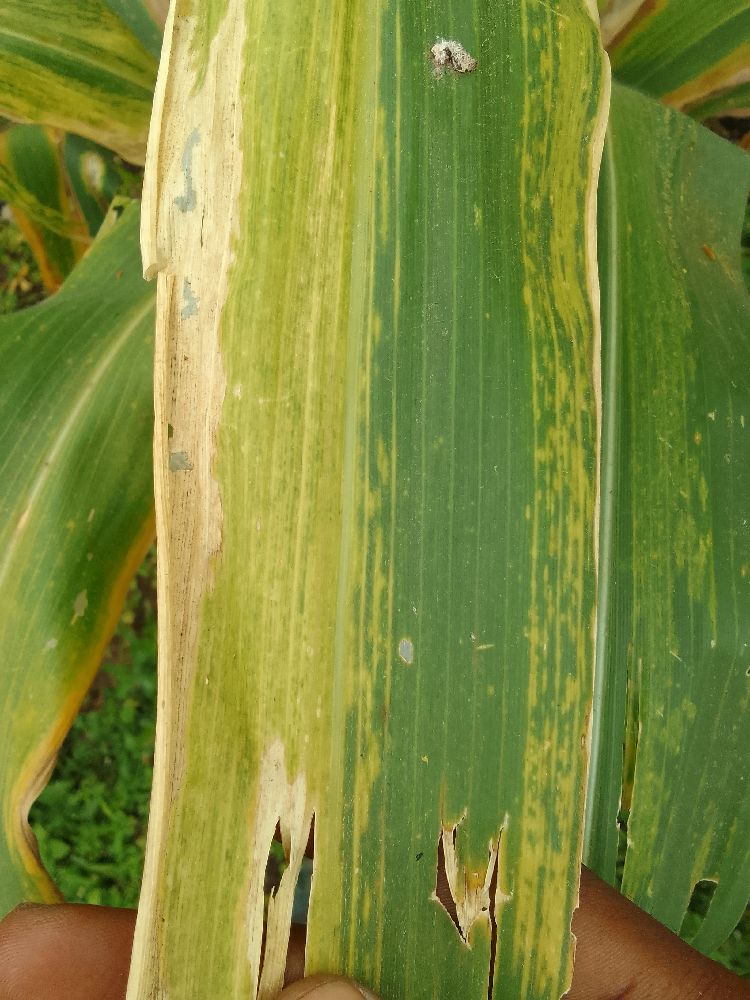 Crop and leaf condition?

maize, maize lethal necrosis
